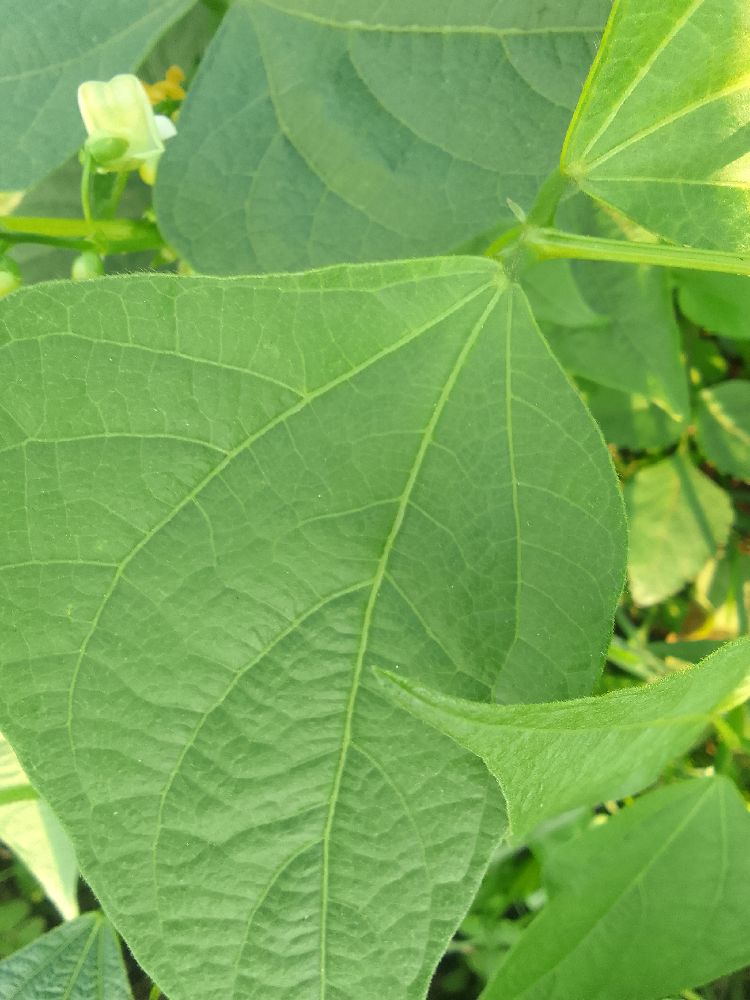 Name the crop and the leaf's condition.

common bean, healthy
